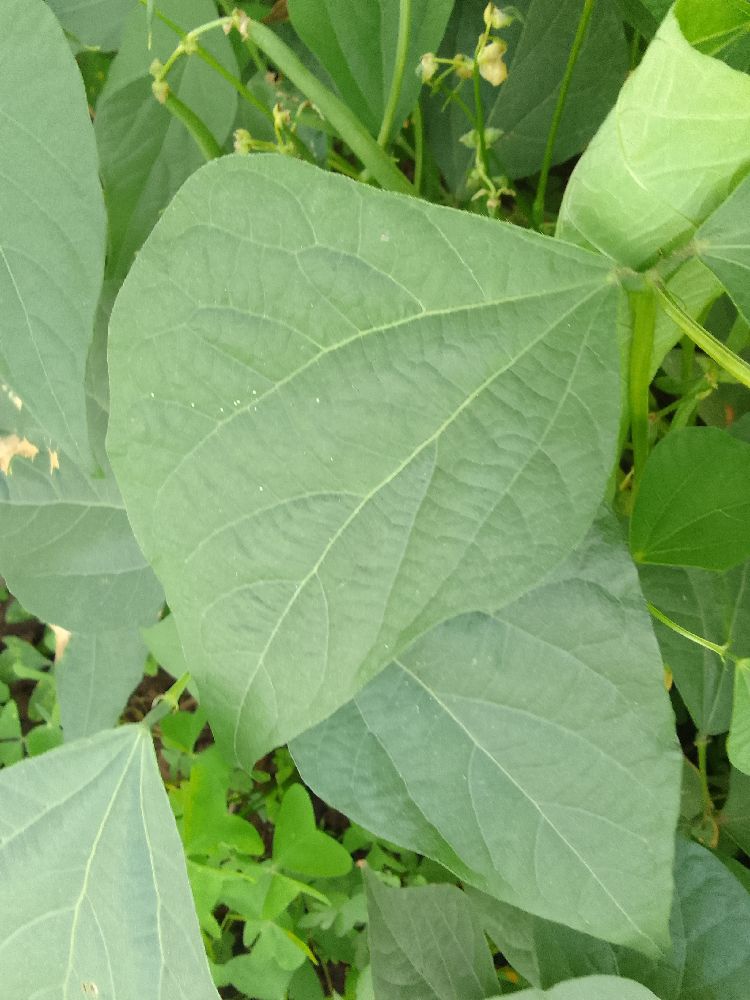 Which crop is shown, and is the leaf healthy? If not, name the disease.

common bean, healthy
